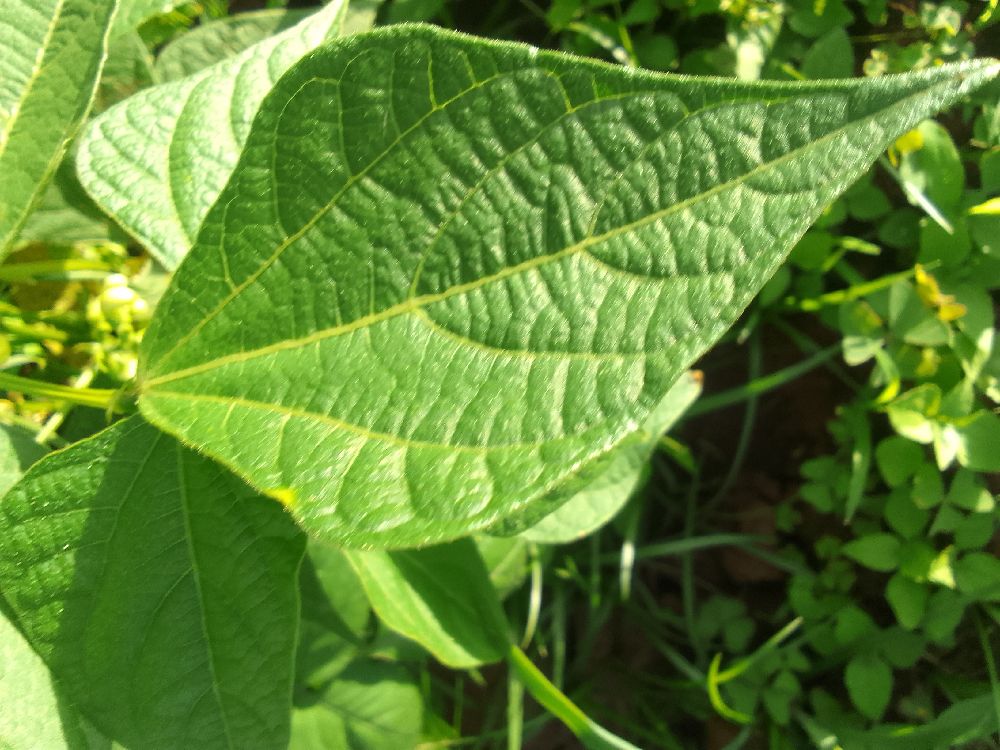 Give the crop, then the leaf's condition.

common bean, healthy
